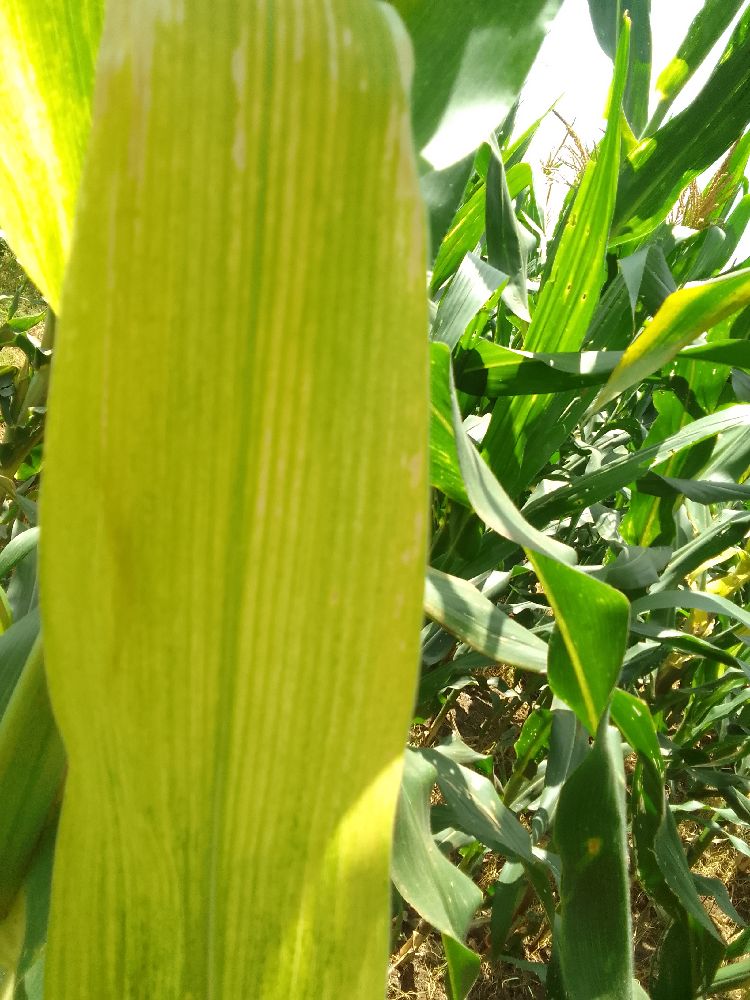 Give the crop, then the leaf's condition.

maize, maize lethal necrosis
